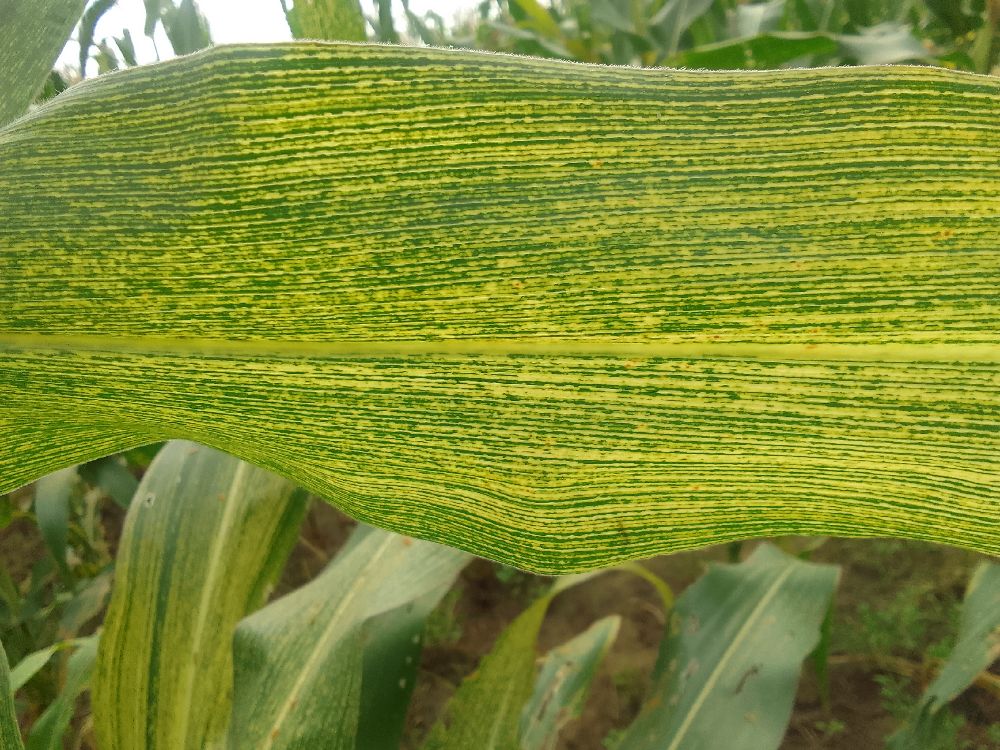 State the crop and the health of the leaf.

maize, maize streak virus
